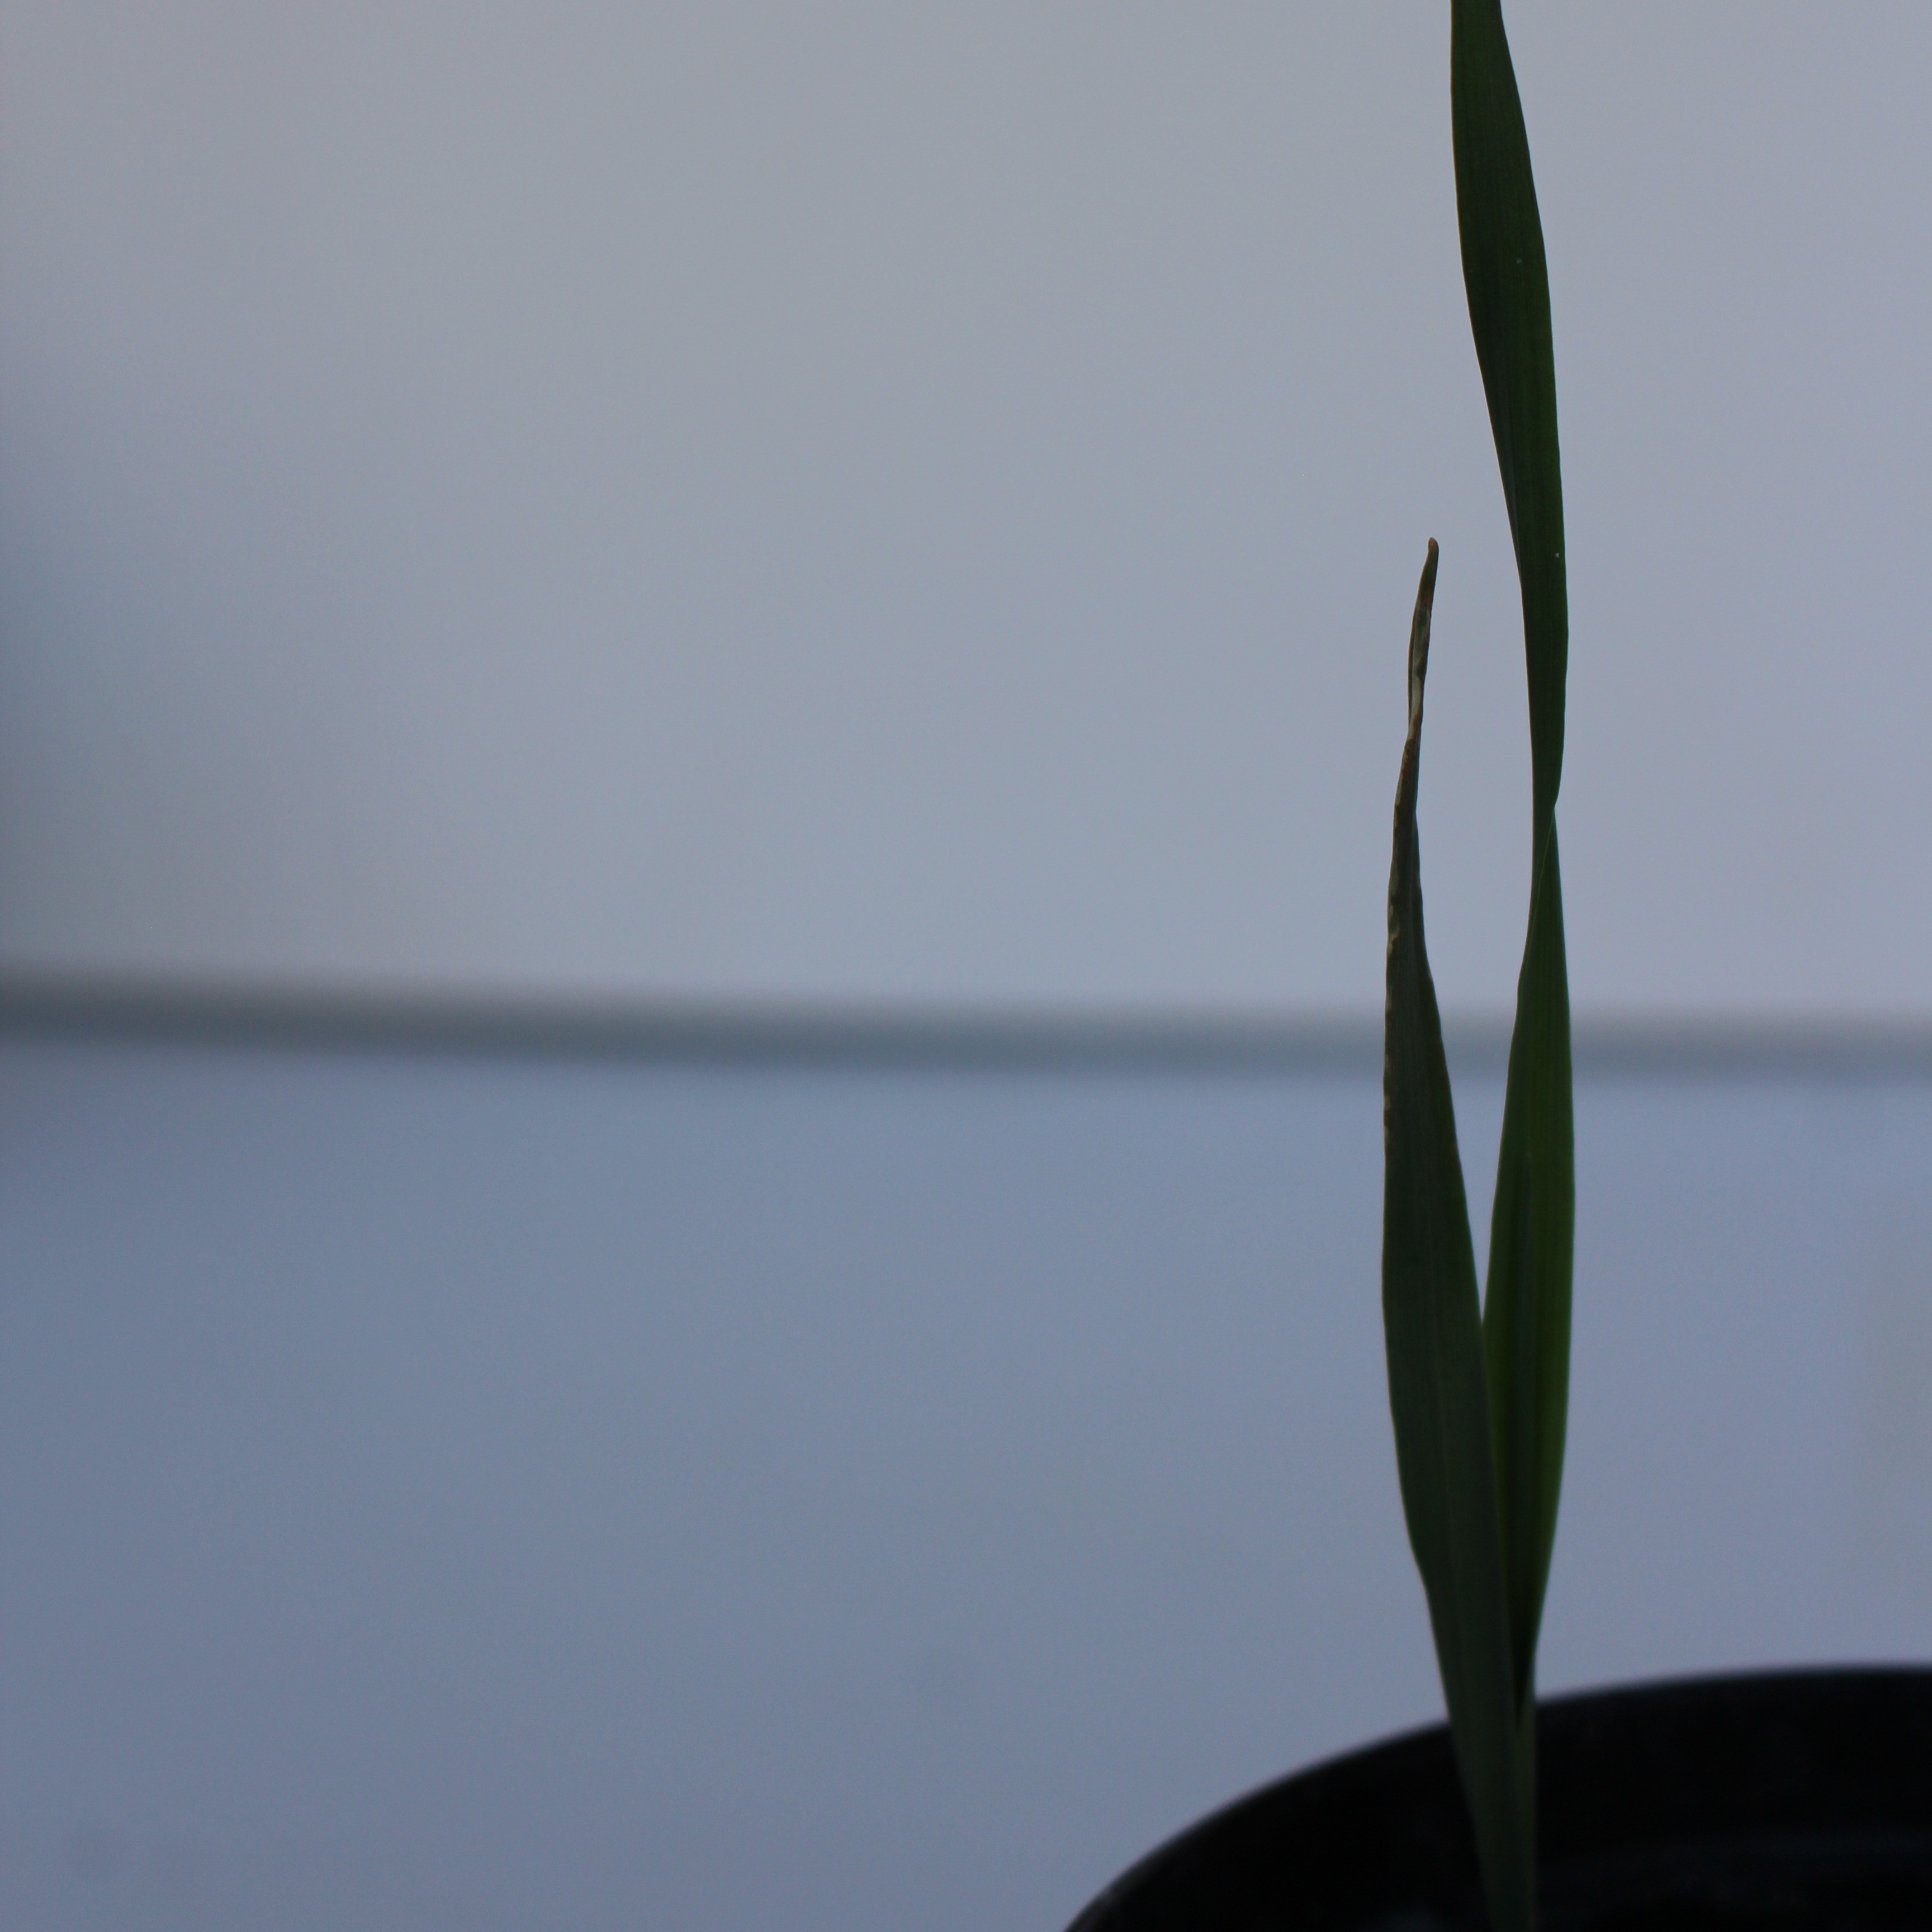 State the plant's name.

Avena sterilis
